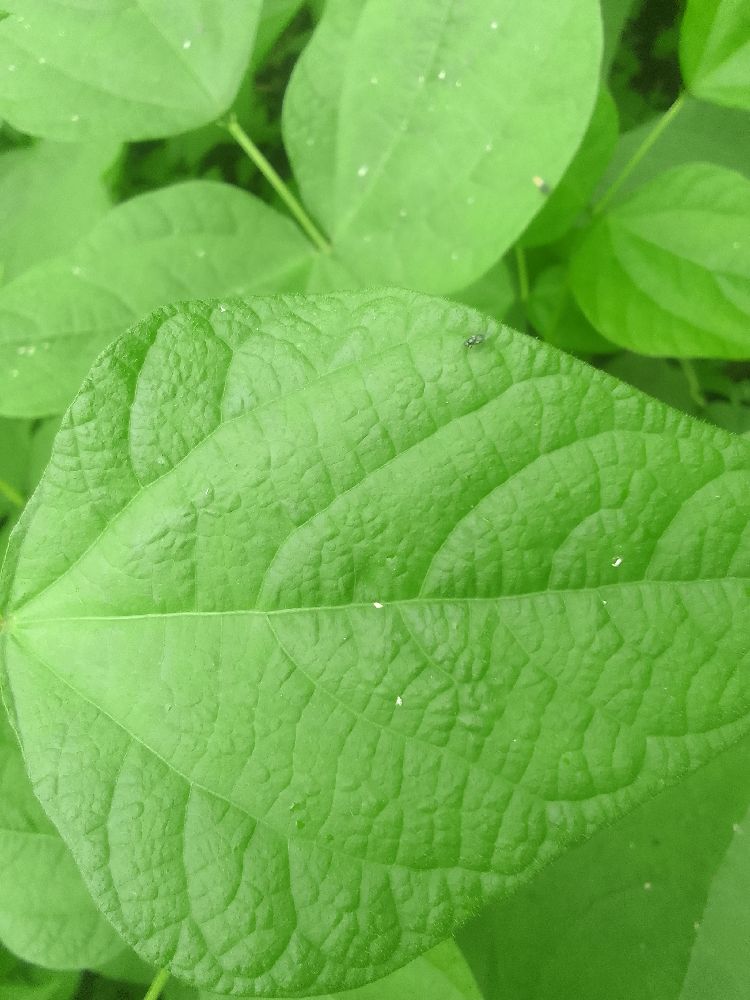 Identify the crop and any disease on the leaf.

common bean, healthy
